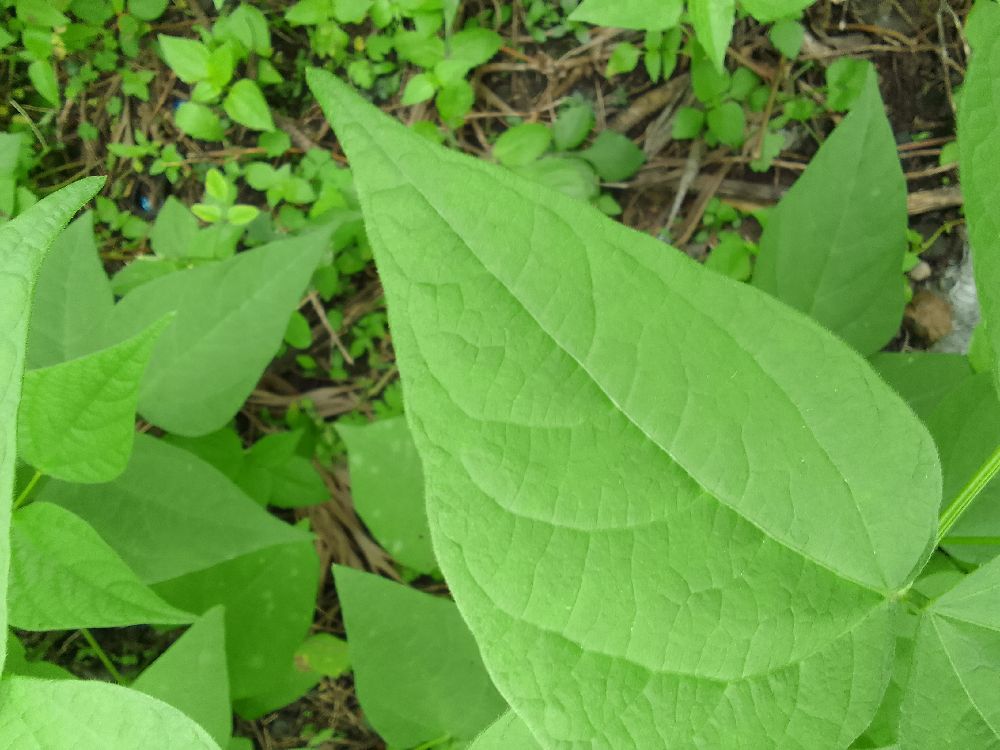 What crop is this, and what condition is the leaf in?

common bean, healthy
